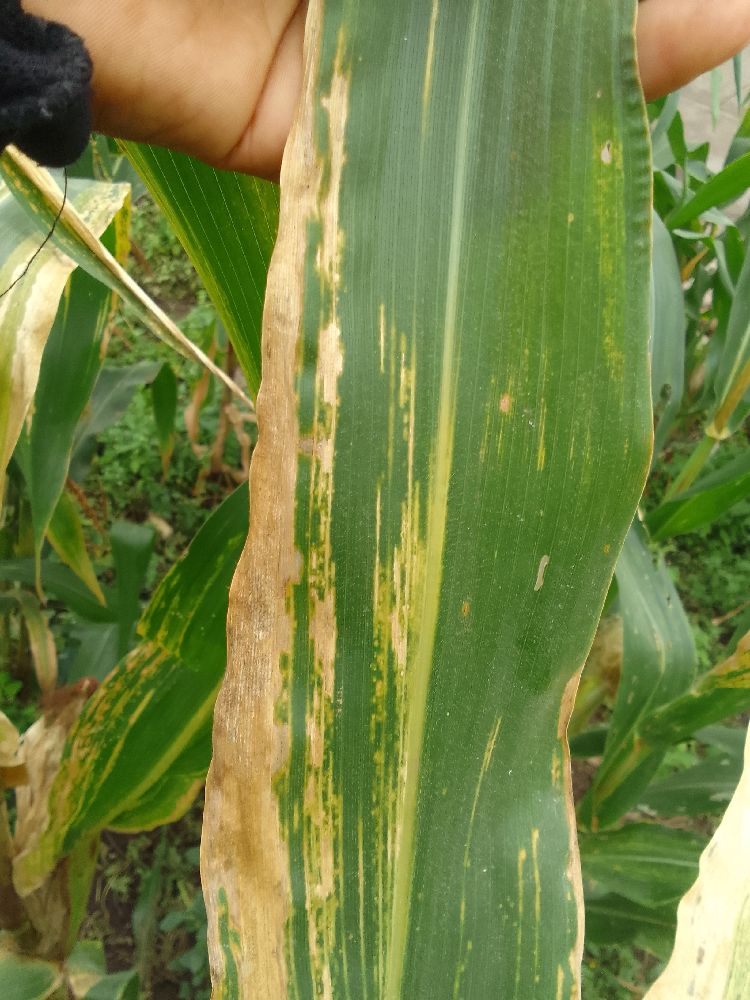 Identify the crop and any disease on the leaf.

maize, maize lethal necrosis
